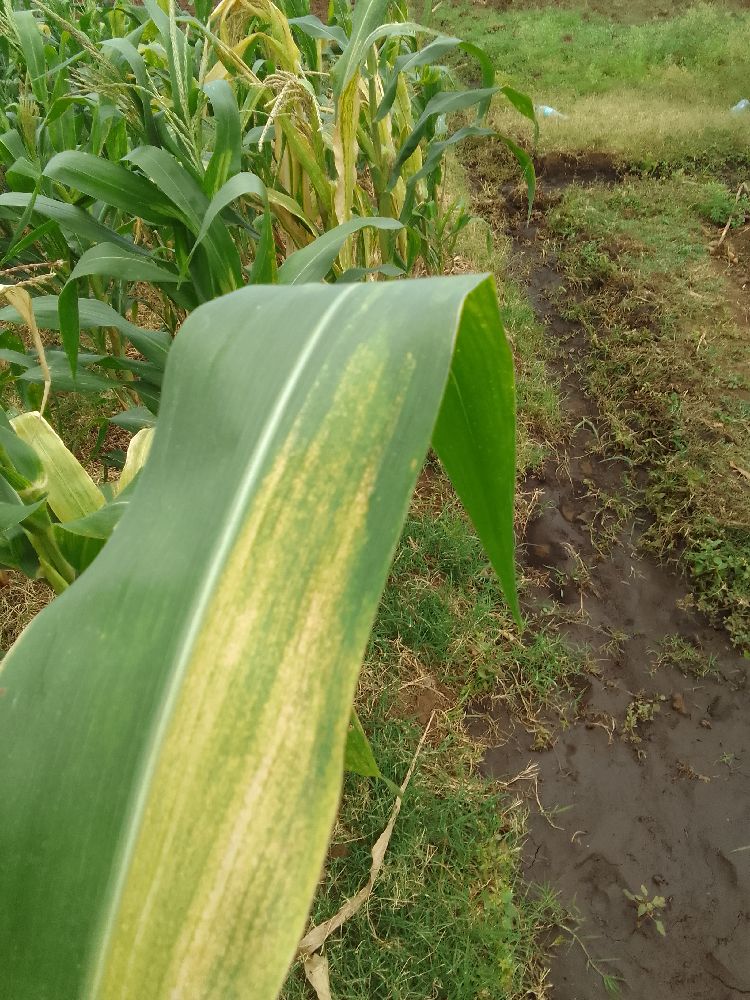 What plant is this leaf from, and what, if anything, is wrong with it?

maize, maize lethal necrosis
